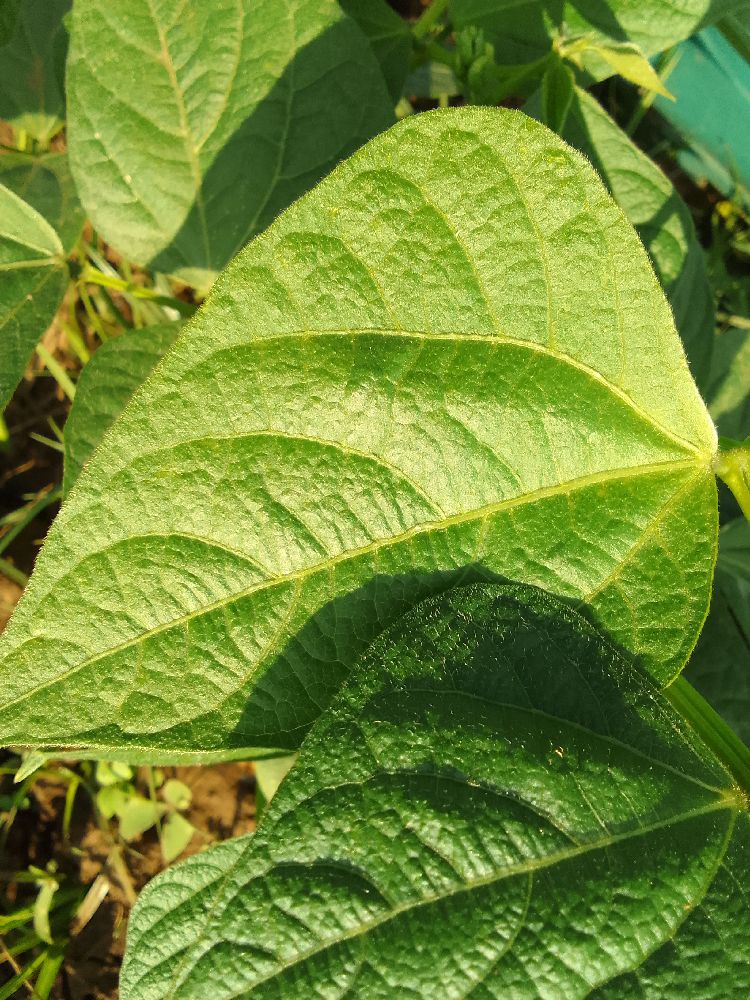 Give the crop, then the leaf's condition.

common bean, healthy
